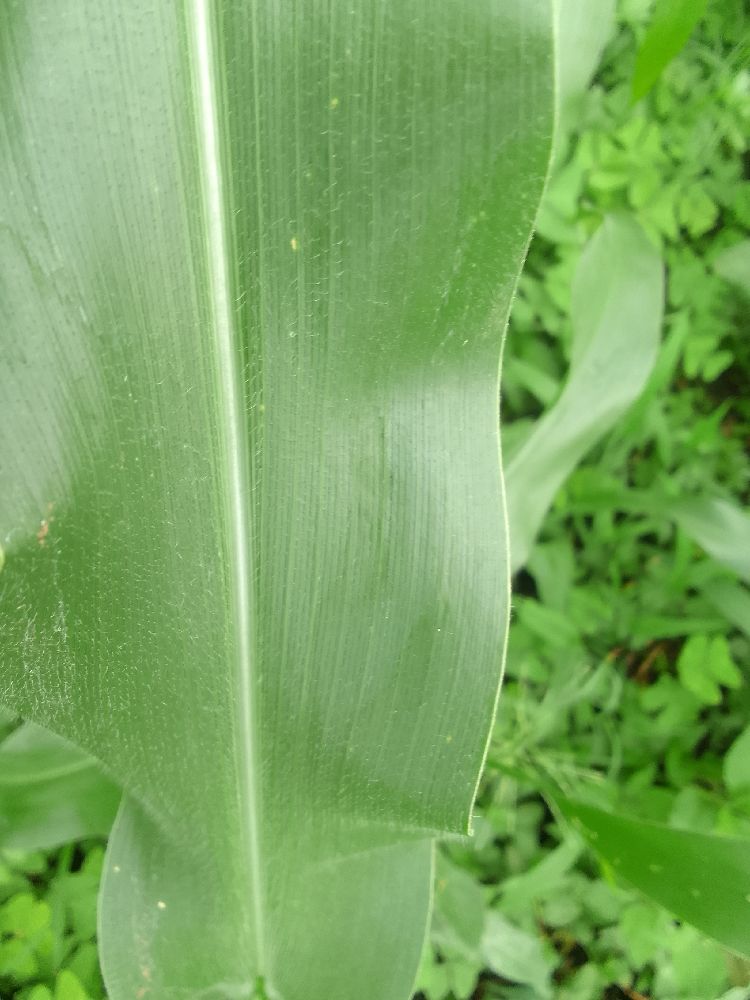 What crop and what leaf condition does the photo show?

maize, healthy
